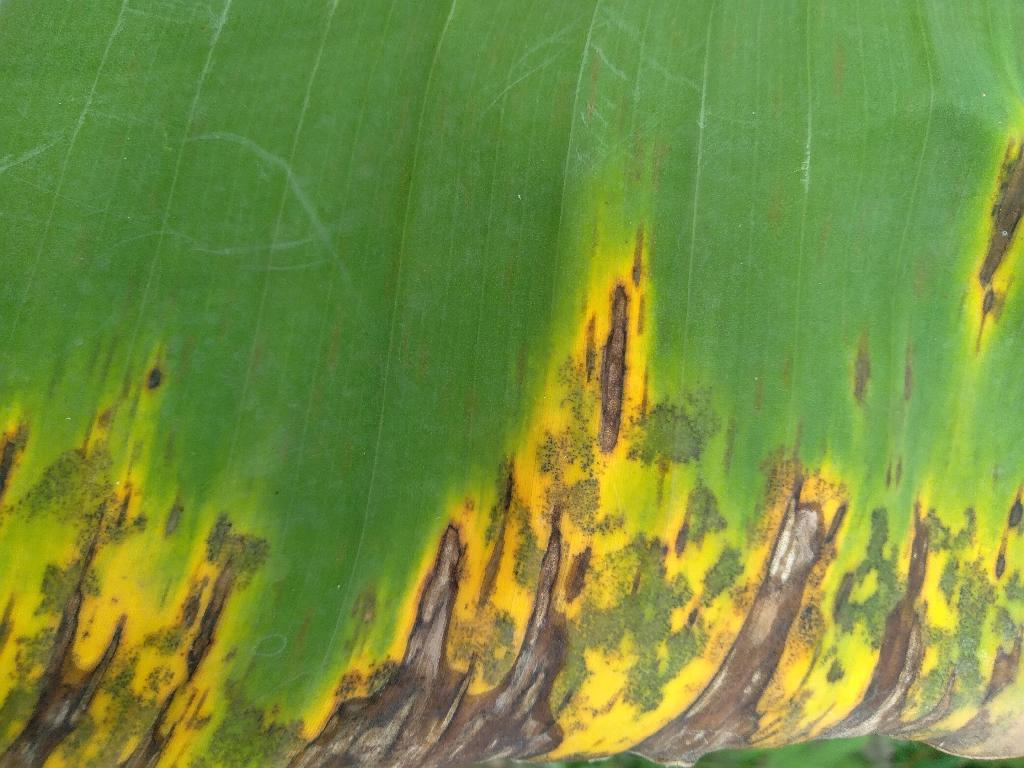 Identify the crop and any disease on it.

banana, black sigatoka
